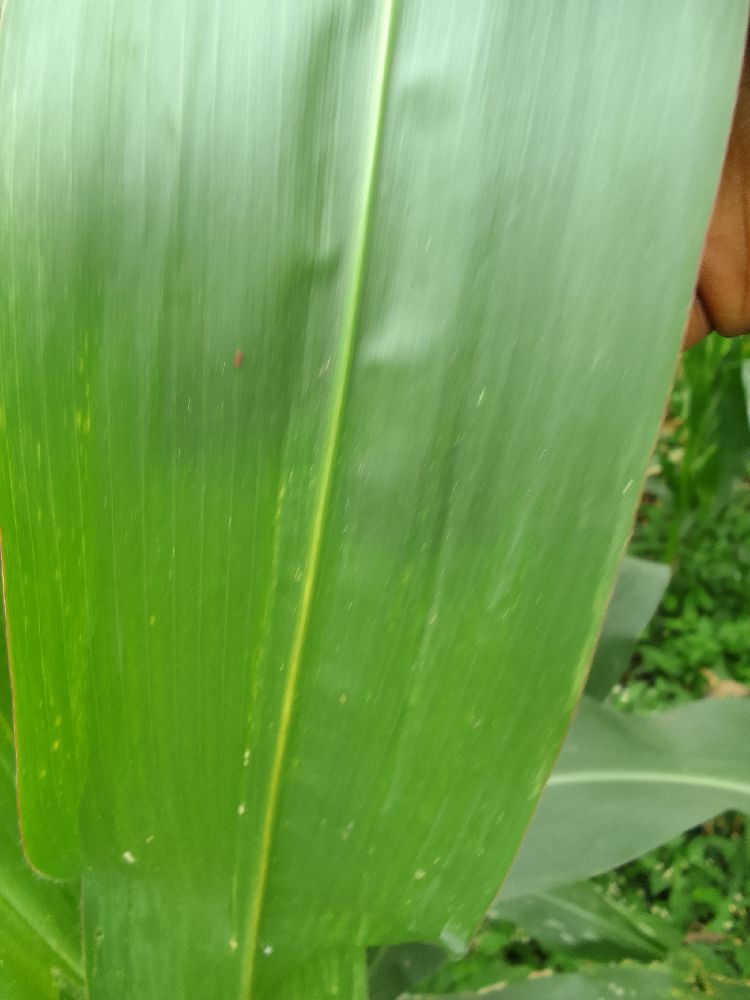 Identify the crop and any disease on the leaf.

maize, healthy
